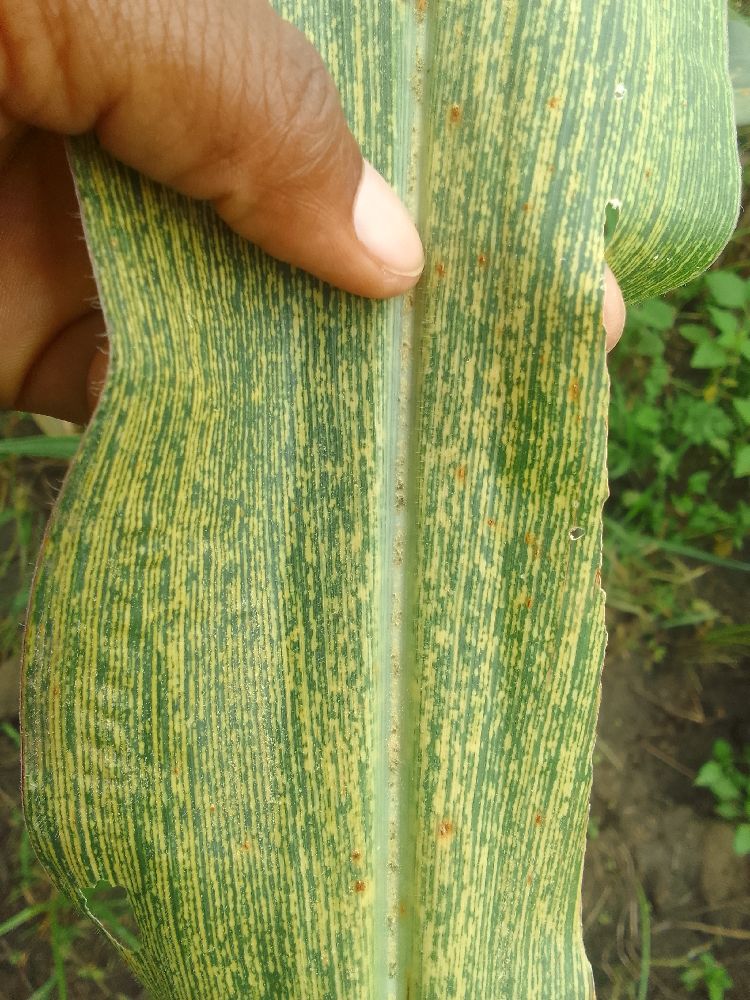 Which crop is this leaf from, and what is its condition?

maize, maize streak virus
